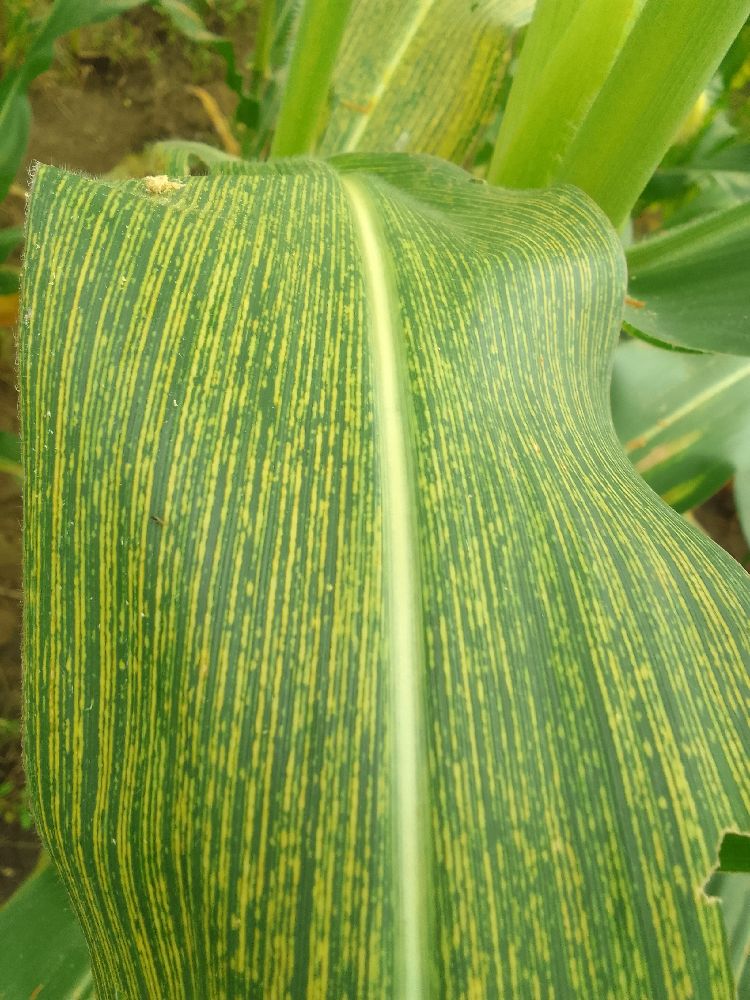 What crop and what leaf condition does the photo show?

maize, maize streak virus
